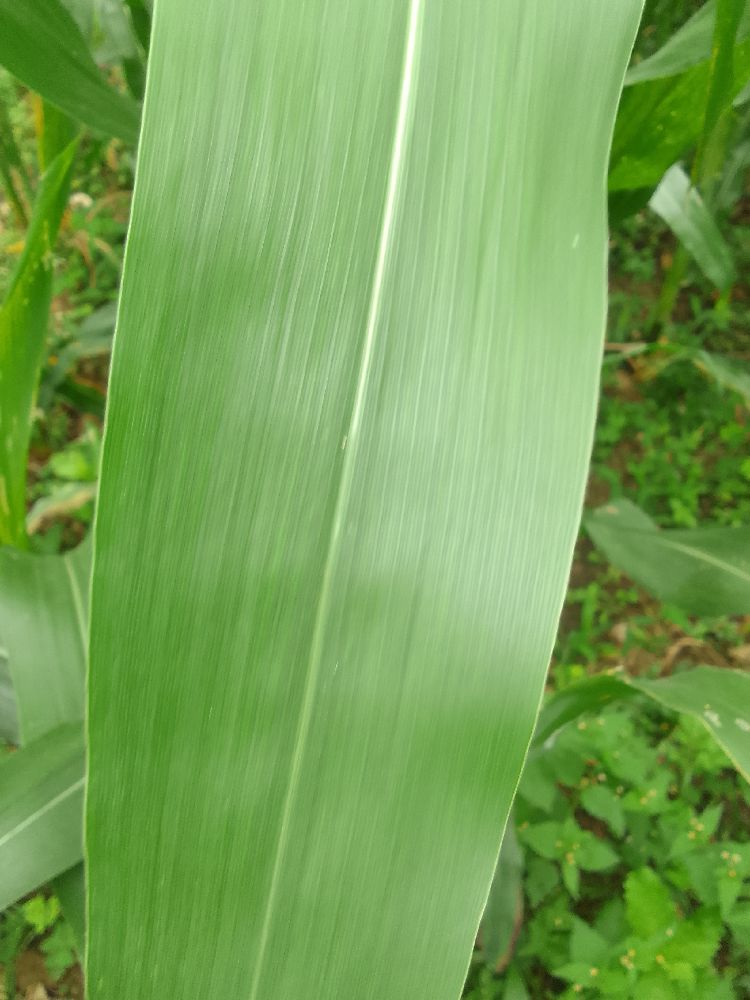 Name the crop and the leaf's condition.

maize, healthy
